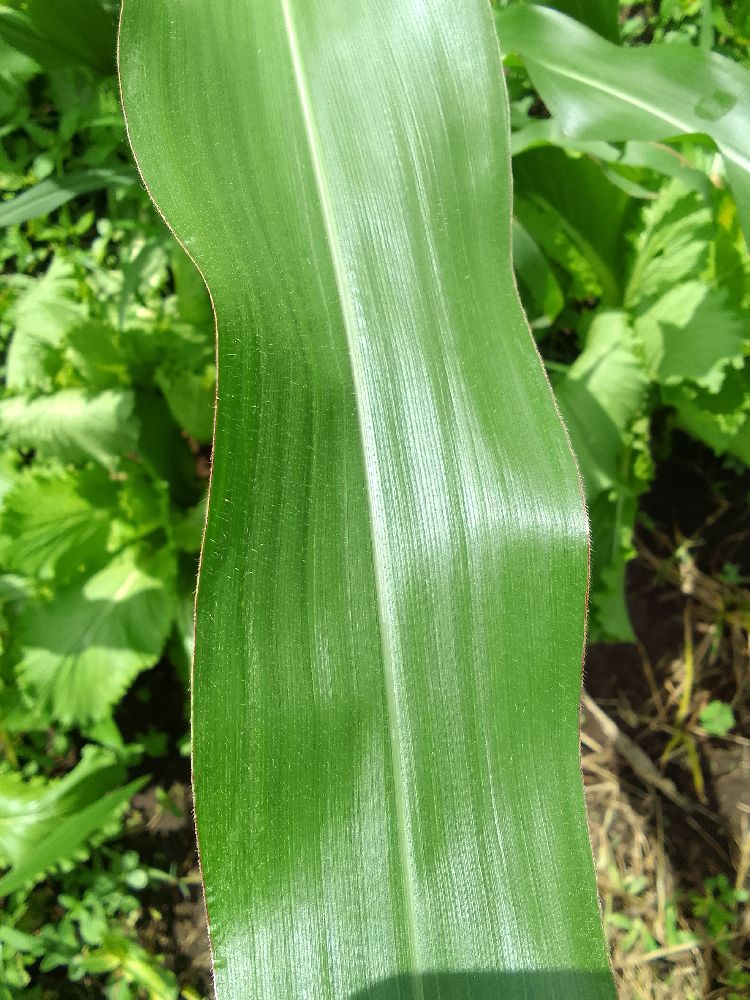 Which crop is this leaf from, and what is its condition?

maize, healthy
